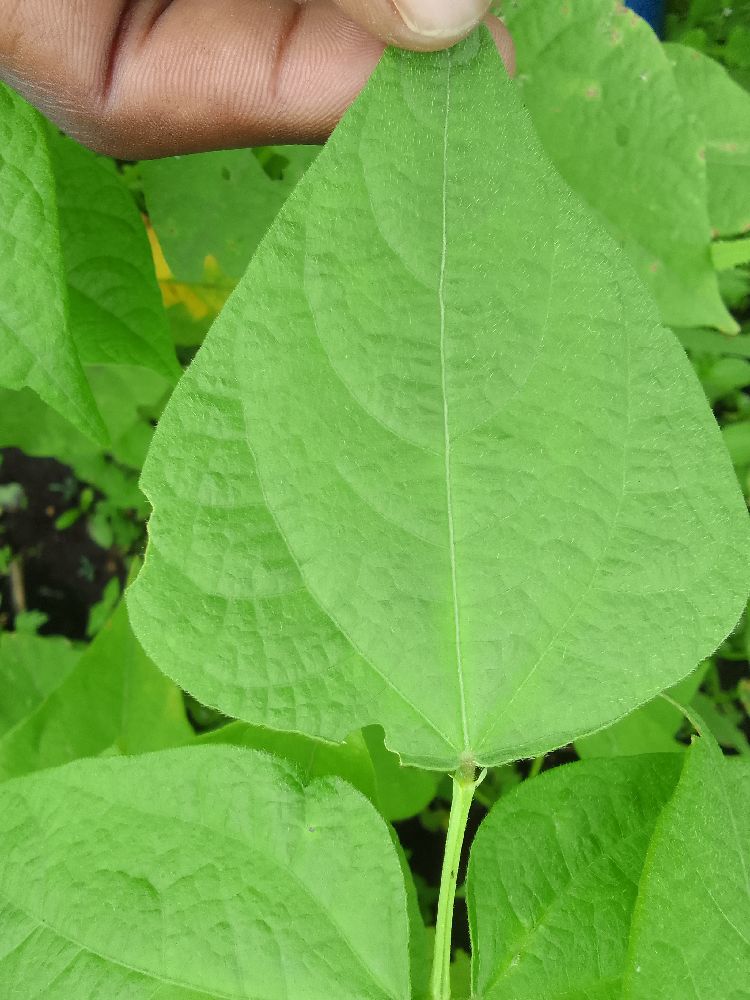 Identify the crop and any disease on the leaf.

common bean, healthy
